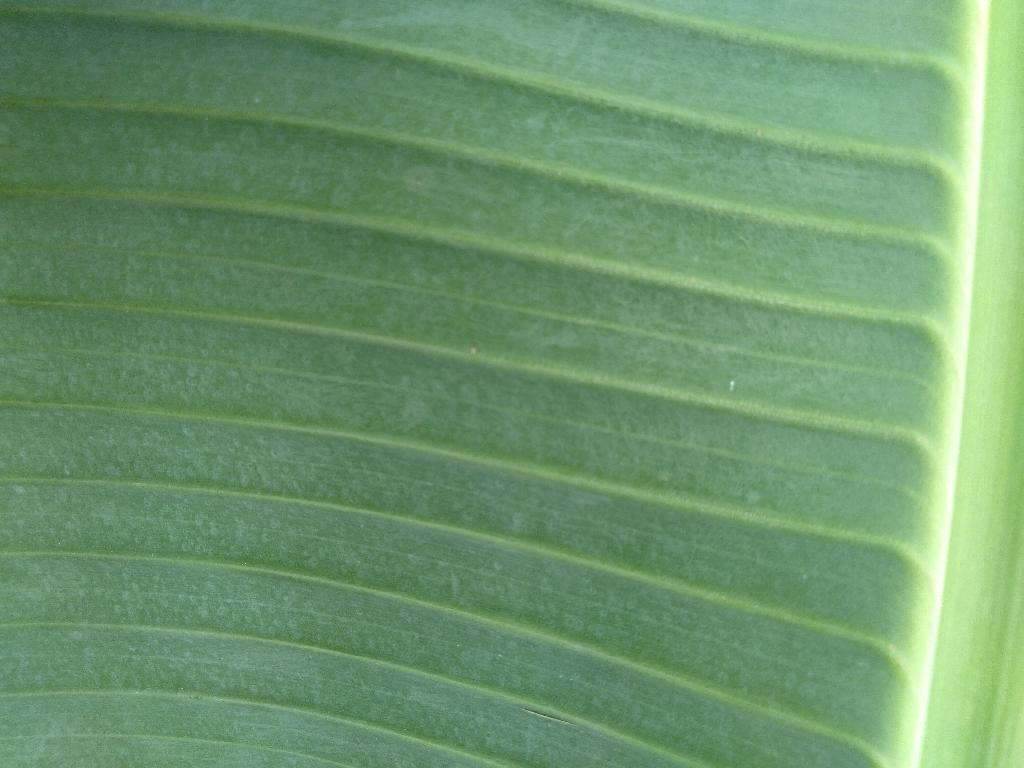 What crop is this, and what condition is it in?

banana, healthy
